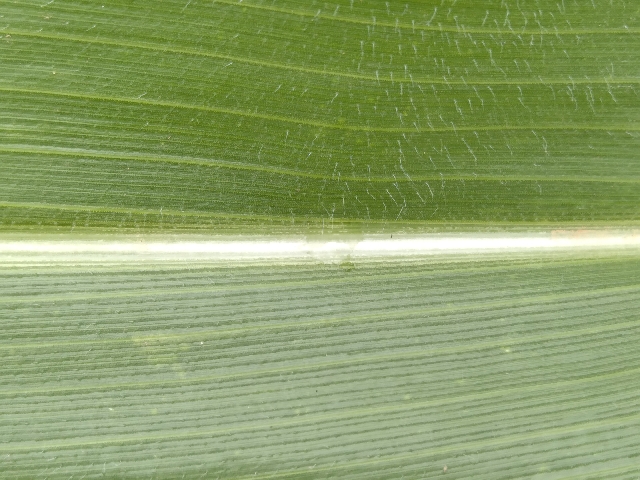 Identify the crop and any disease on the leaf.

maize, healthy
